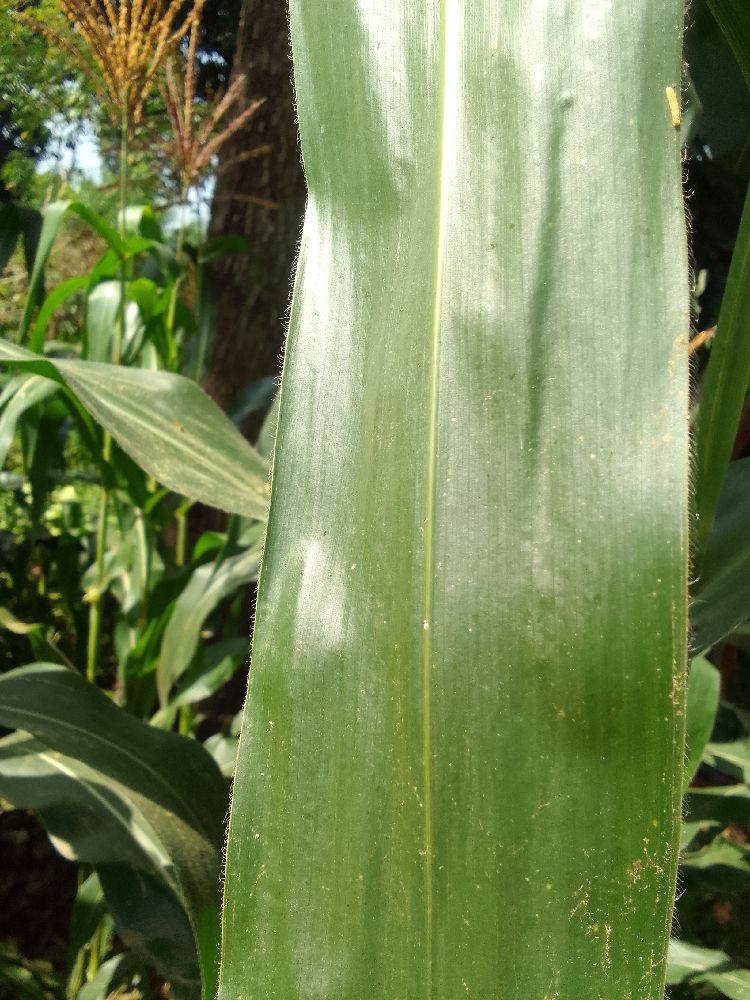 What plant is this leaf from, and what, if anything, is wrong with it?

maize, healthy
